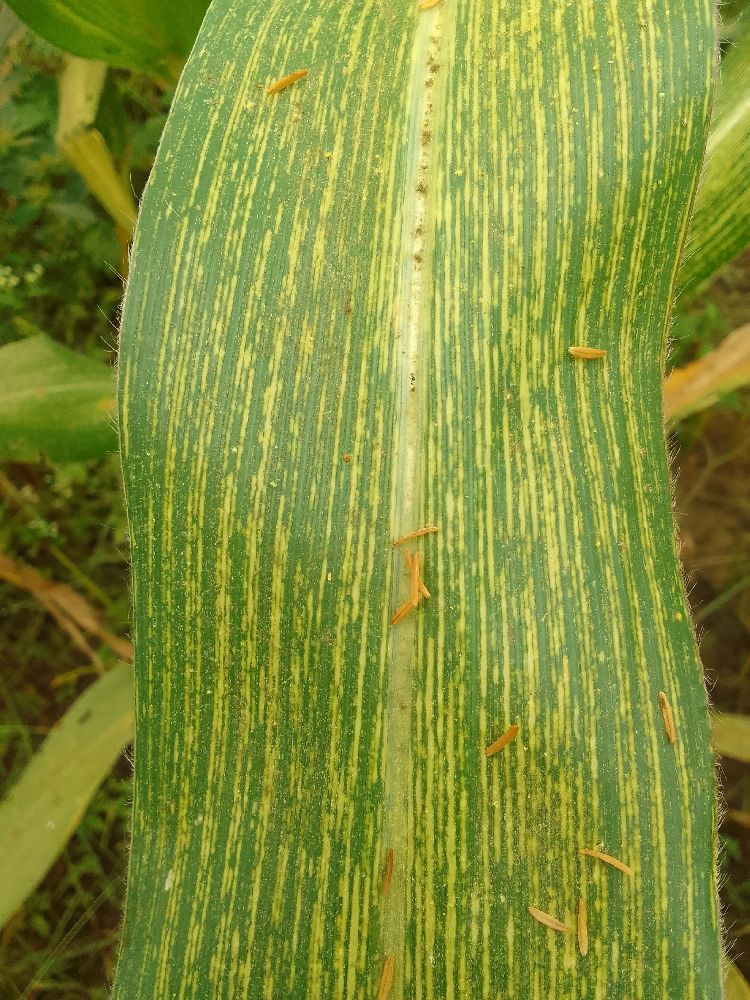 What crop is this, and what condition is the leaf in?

maize, maize streak virus
